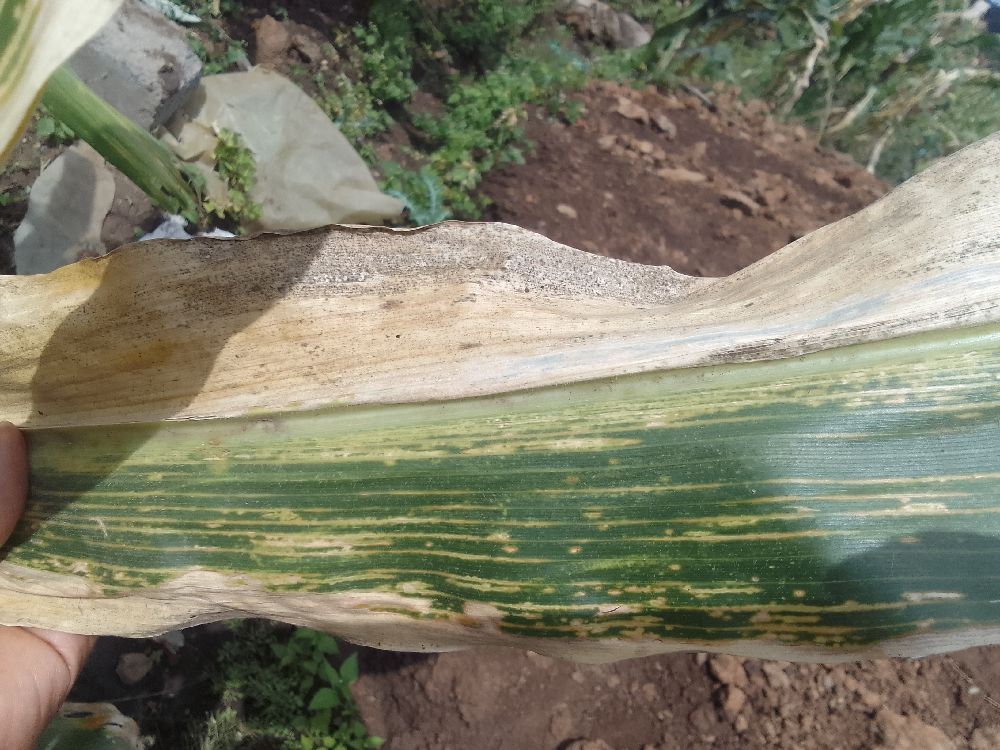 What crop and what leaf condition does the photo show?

maize, maize lethal necrosis
